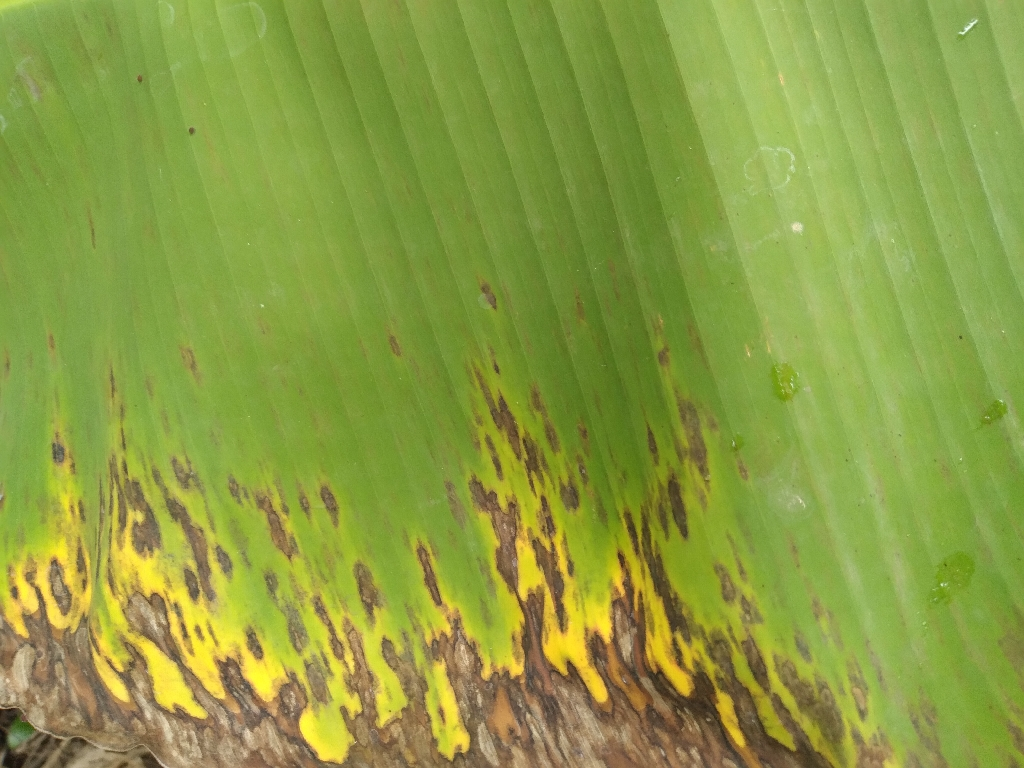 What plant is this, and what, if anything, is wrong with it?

banana, black sigatoka
